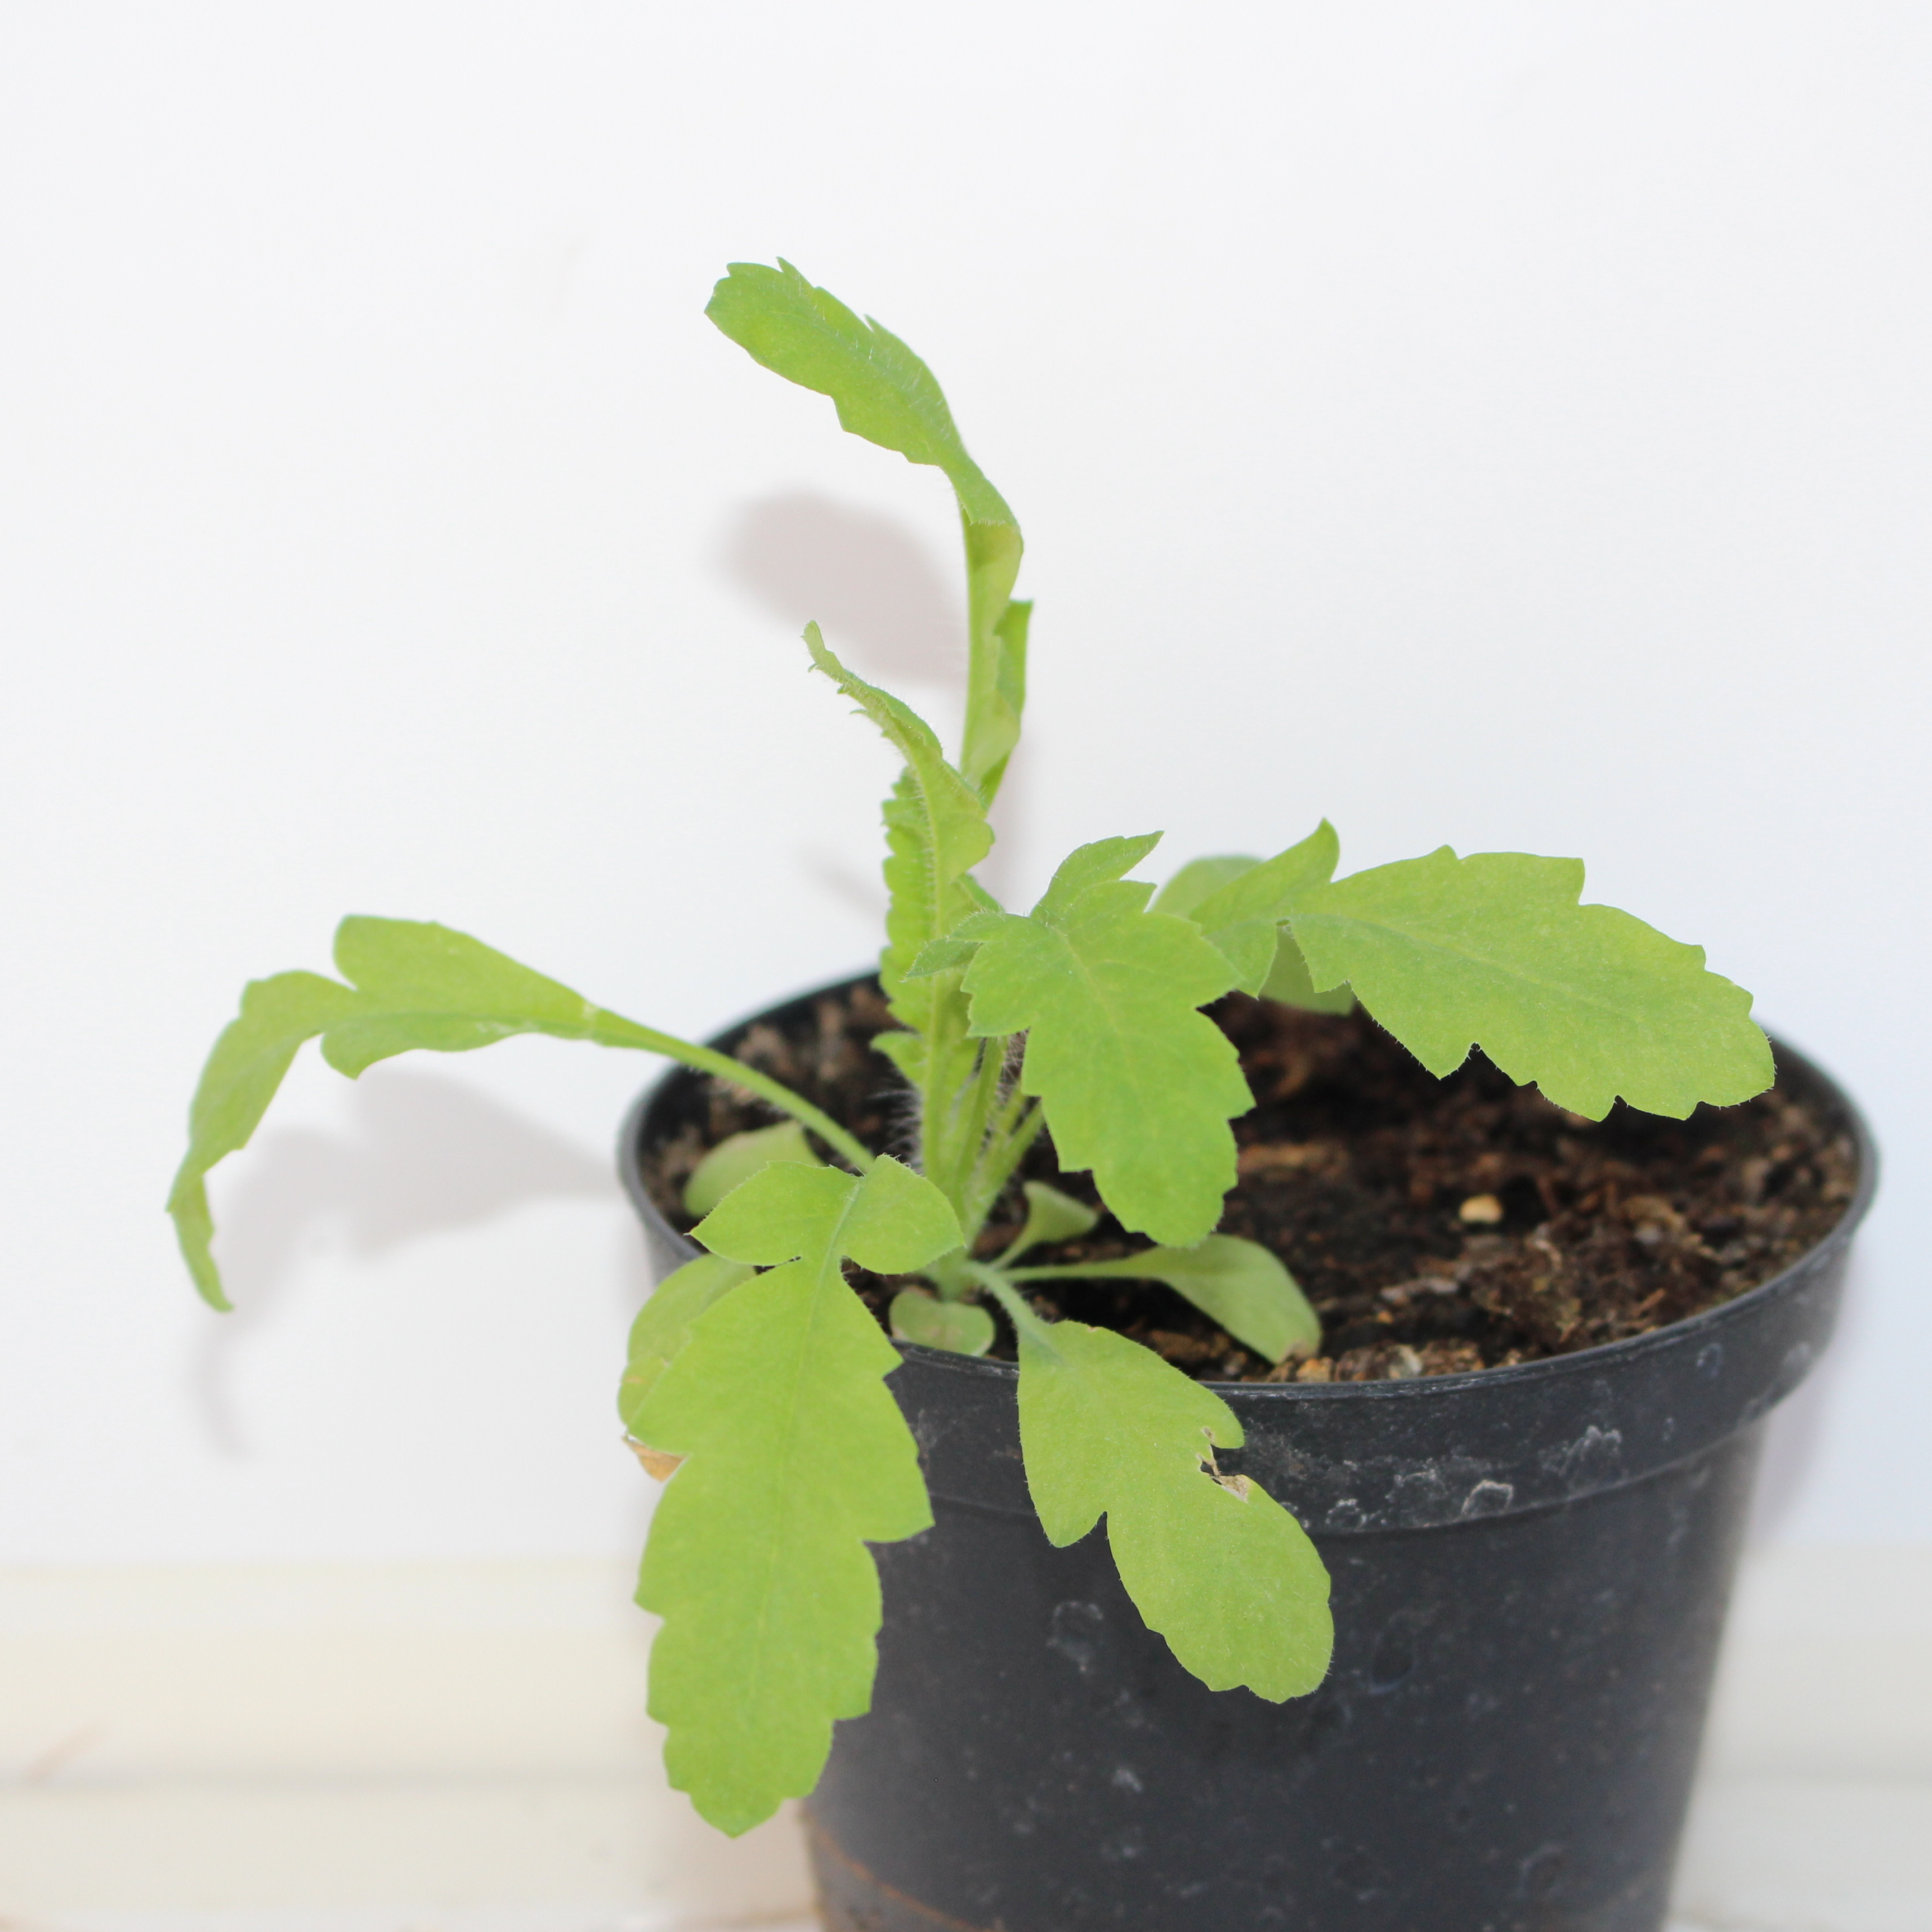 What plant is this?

Papaver rhoeas
